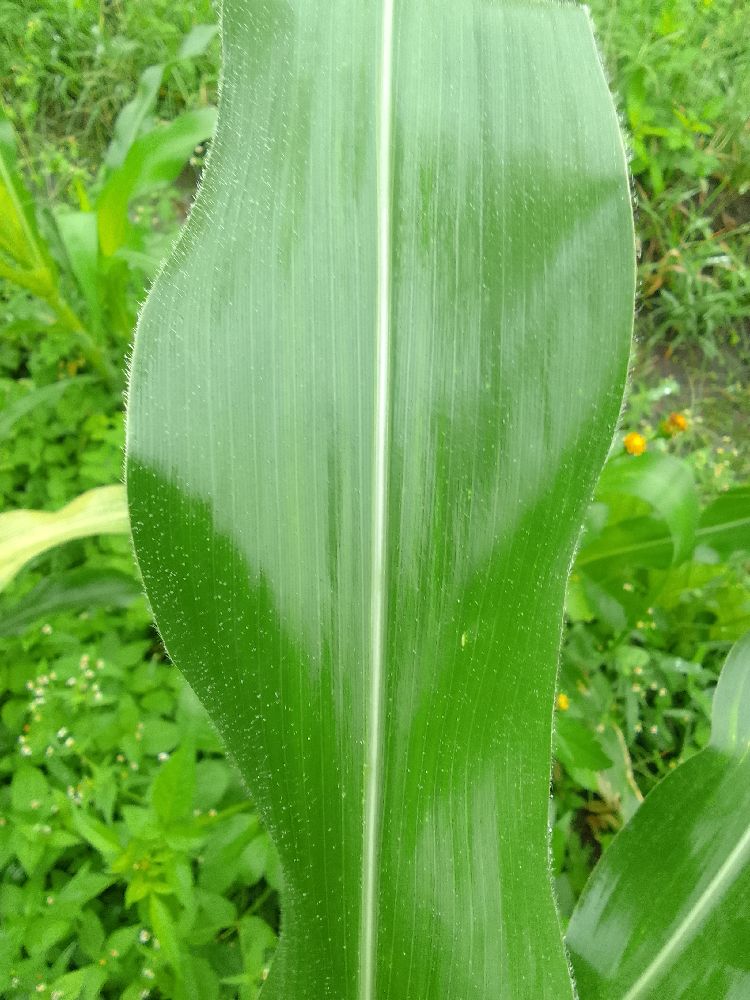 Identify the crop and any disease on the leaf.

maize, healthy
